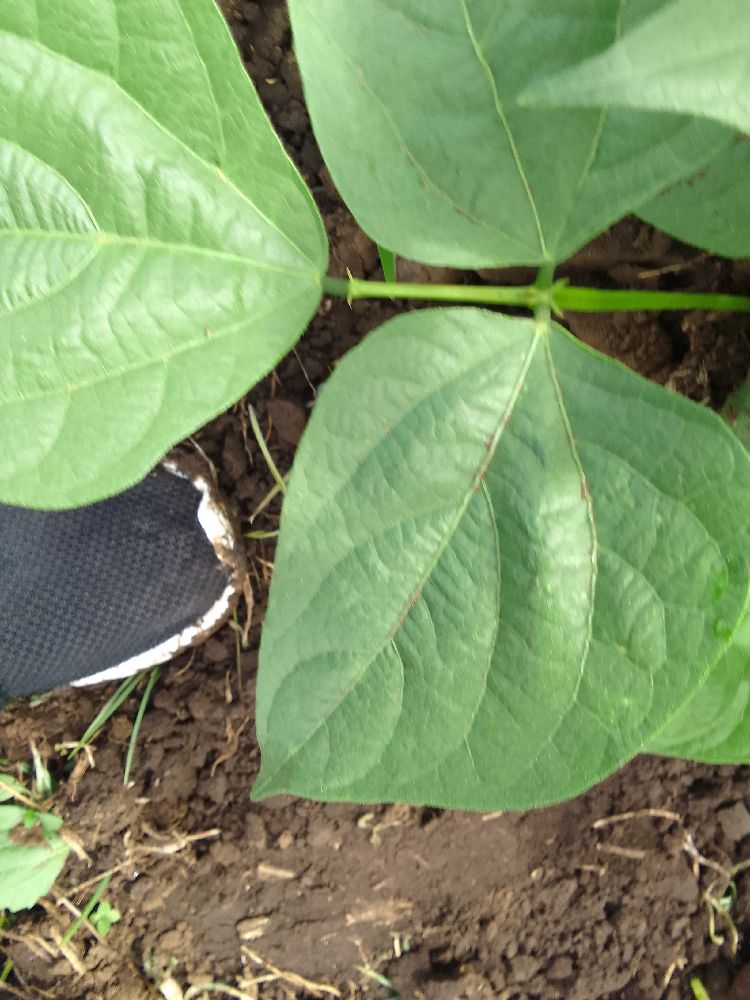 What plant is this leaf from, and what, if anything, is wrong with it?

common bean, healthy
